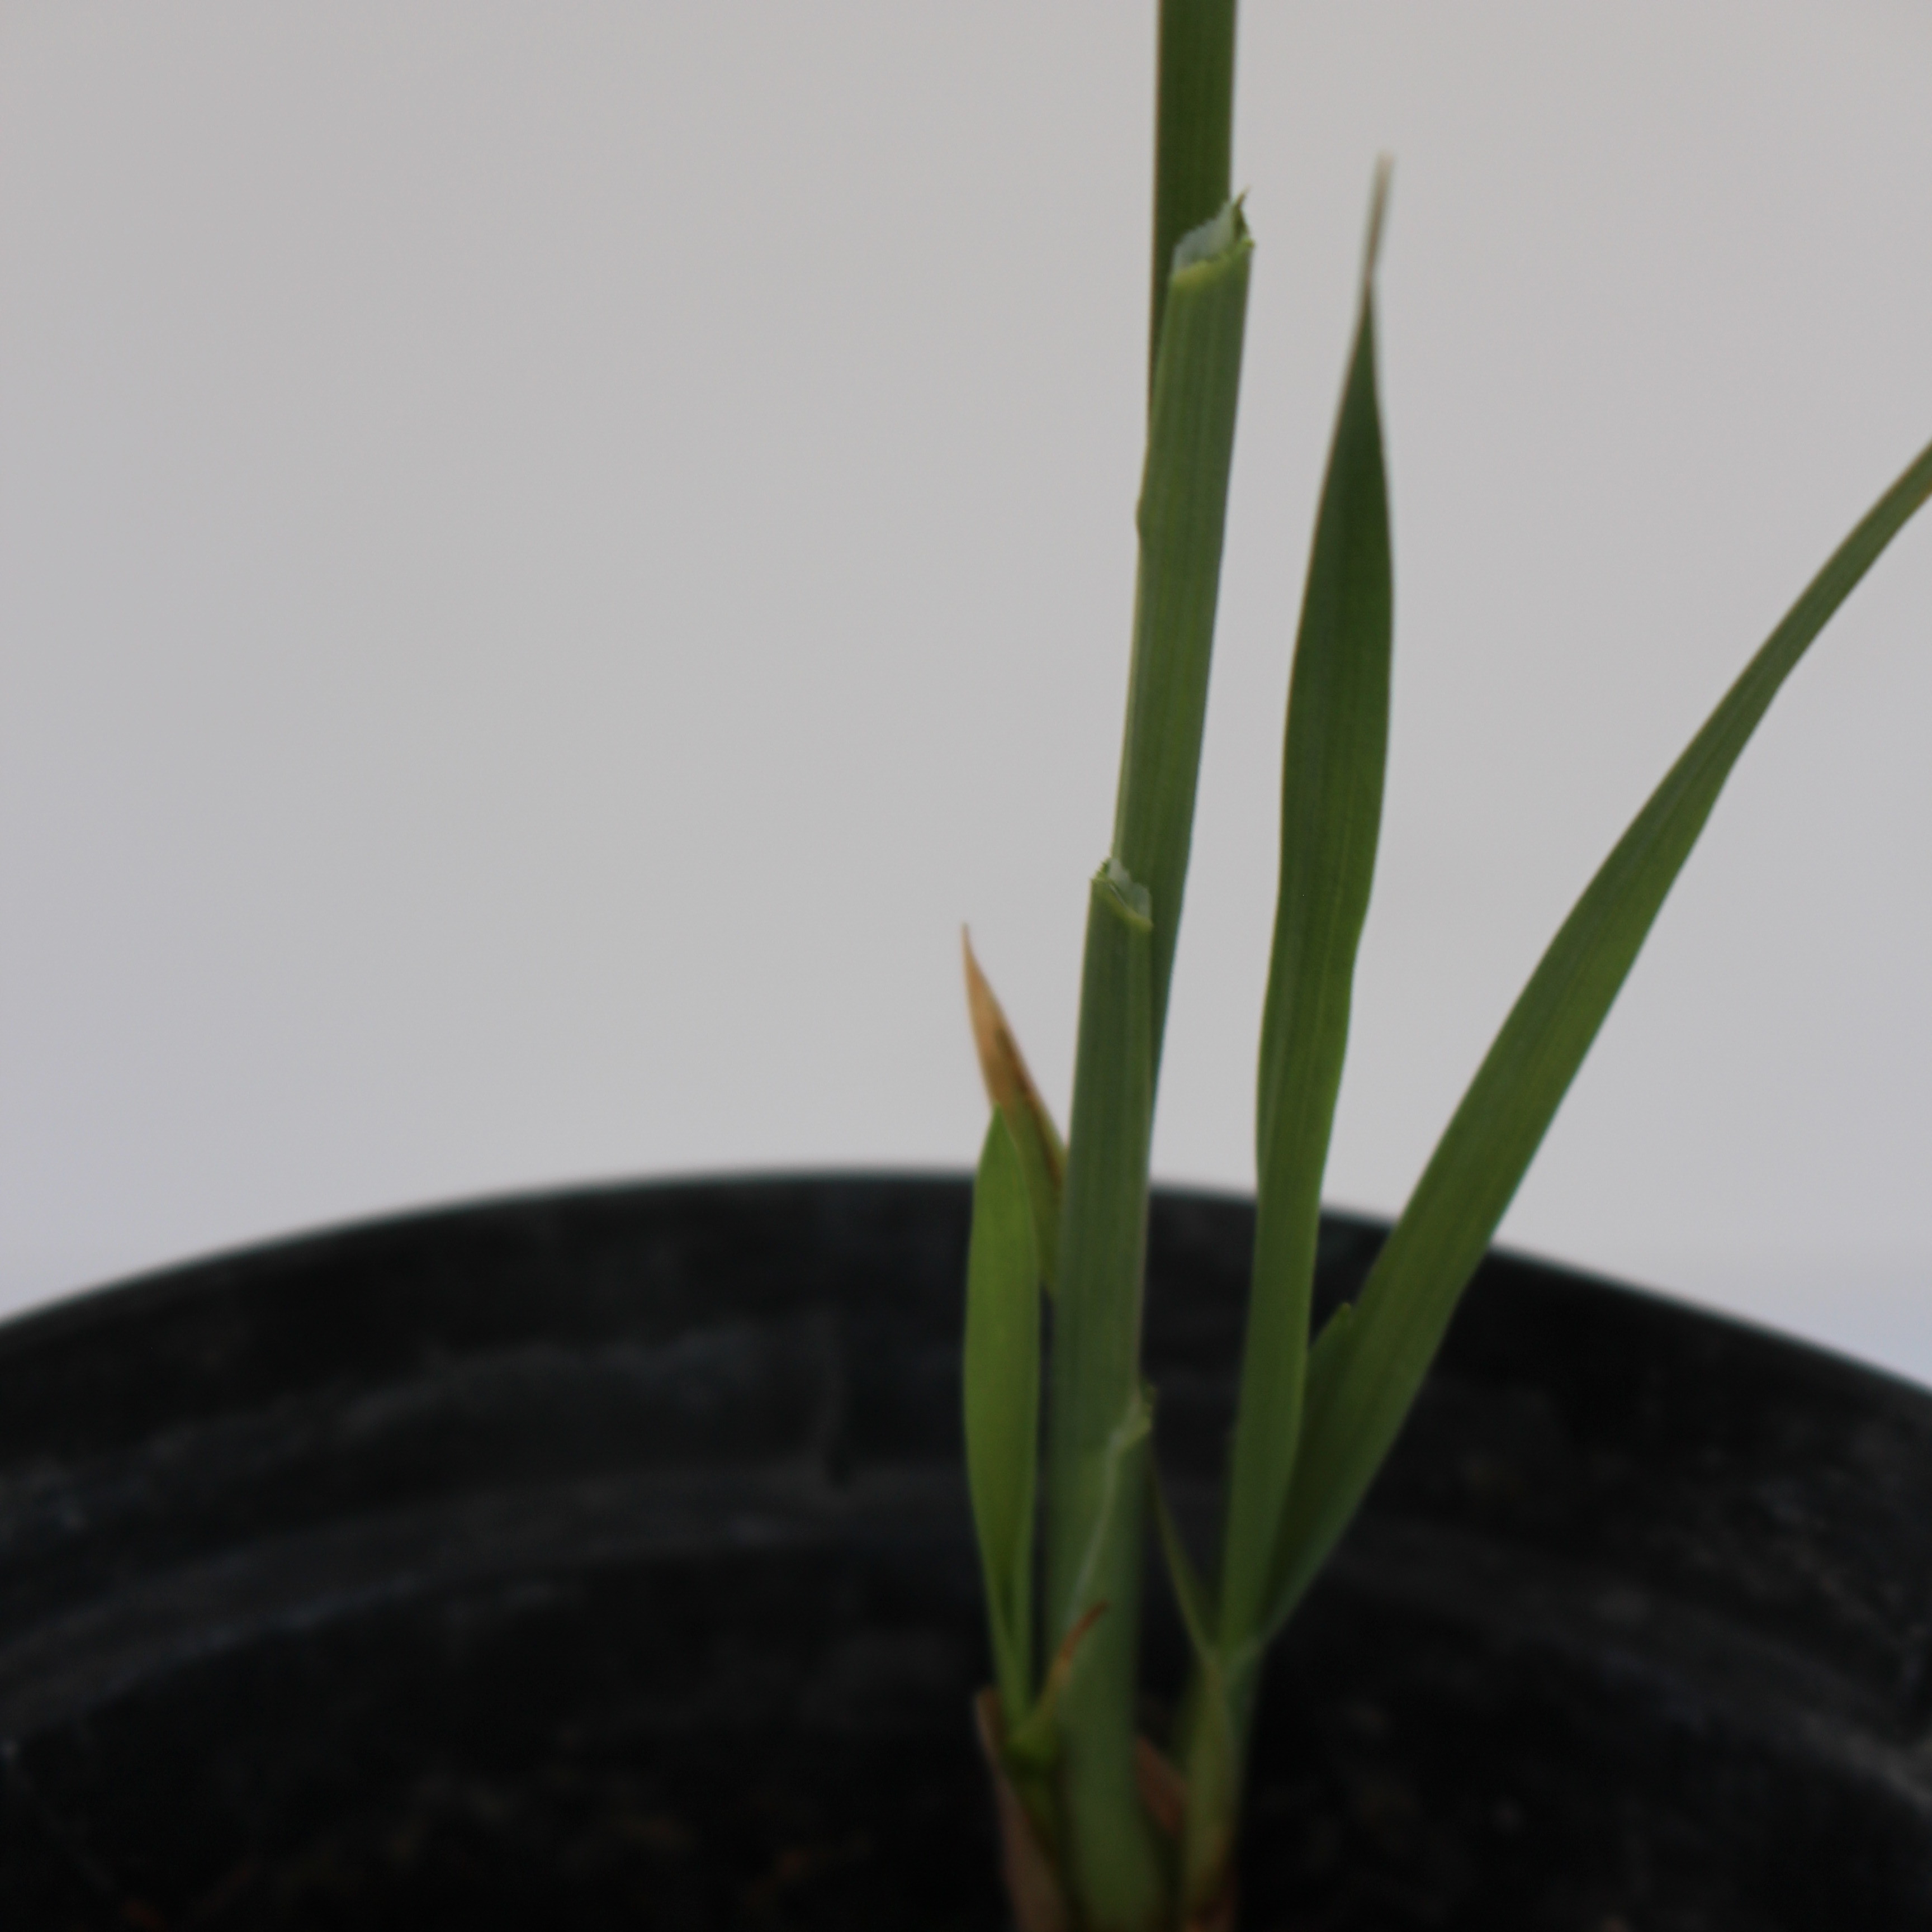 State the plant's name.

Avena sterilis
